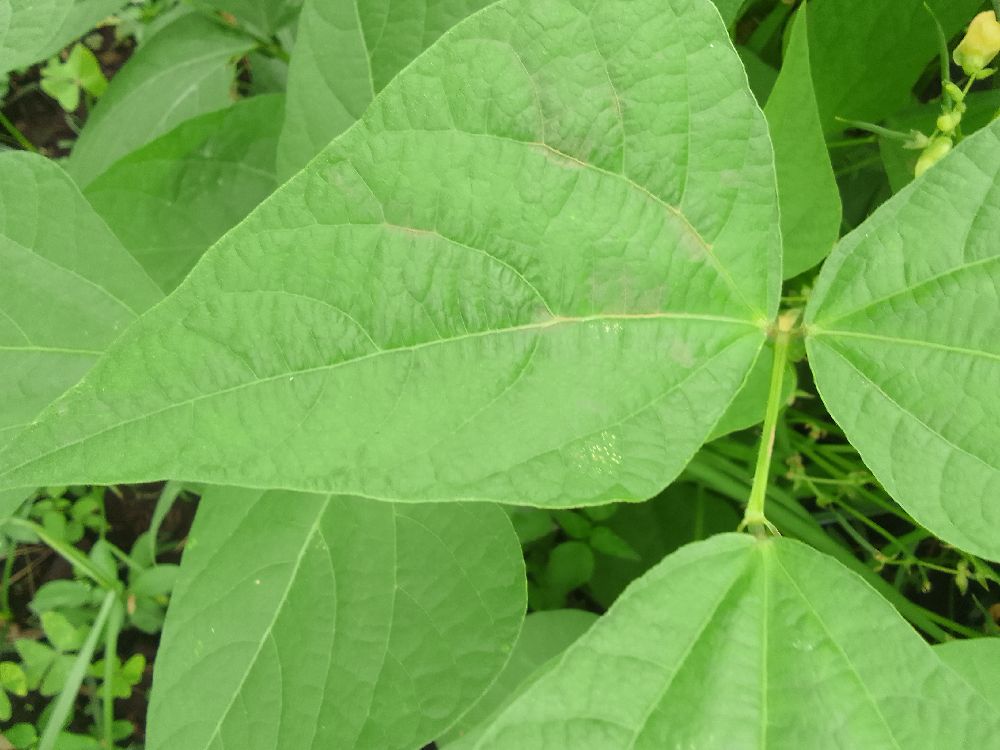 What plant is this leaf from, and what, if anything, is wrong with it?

common bean, healthy
